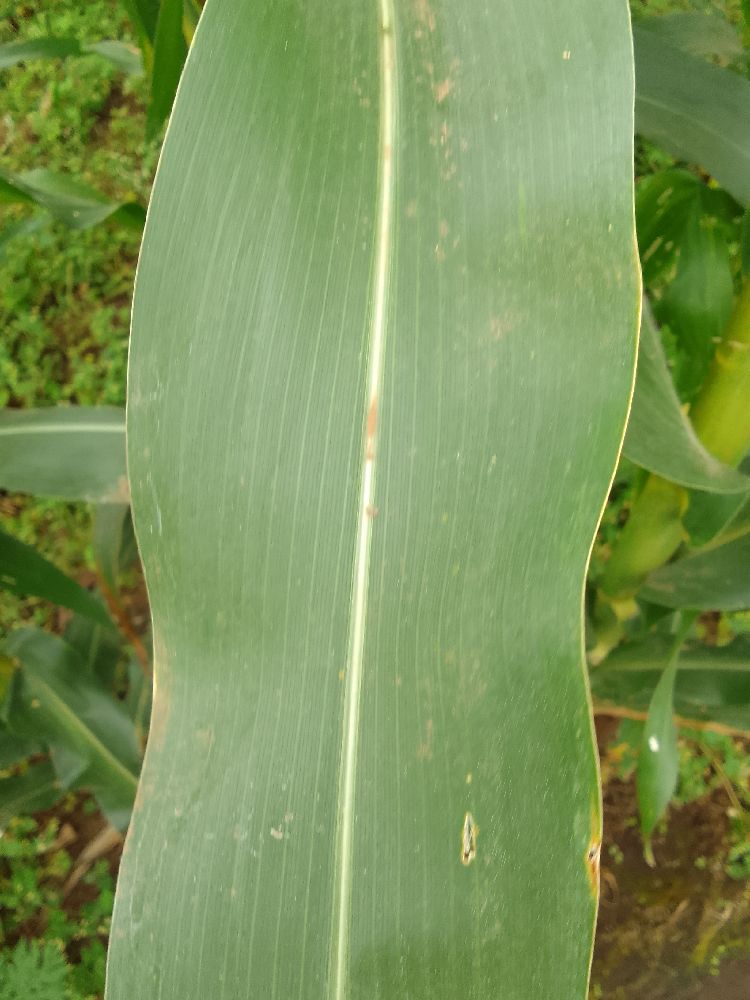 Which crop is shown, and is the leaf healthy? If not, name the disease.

maize, healthy
